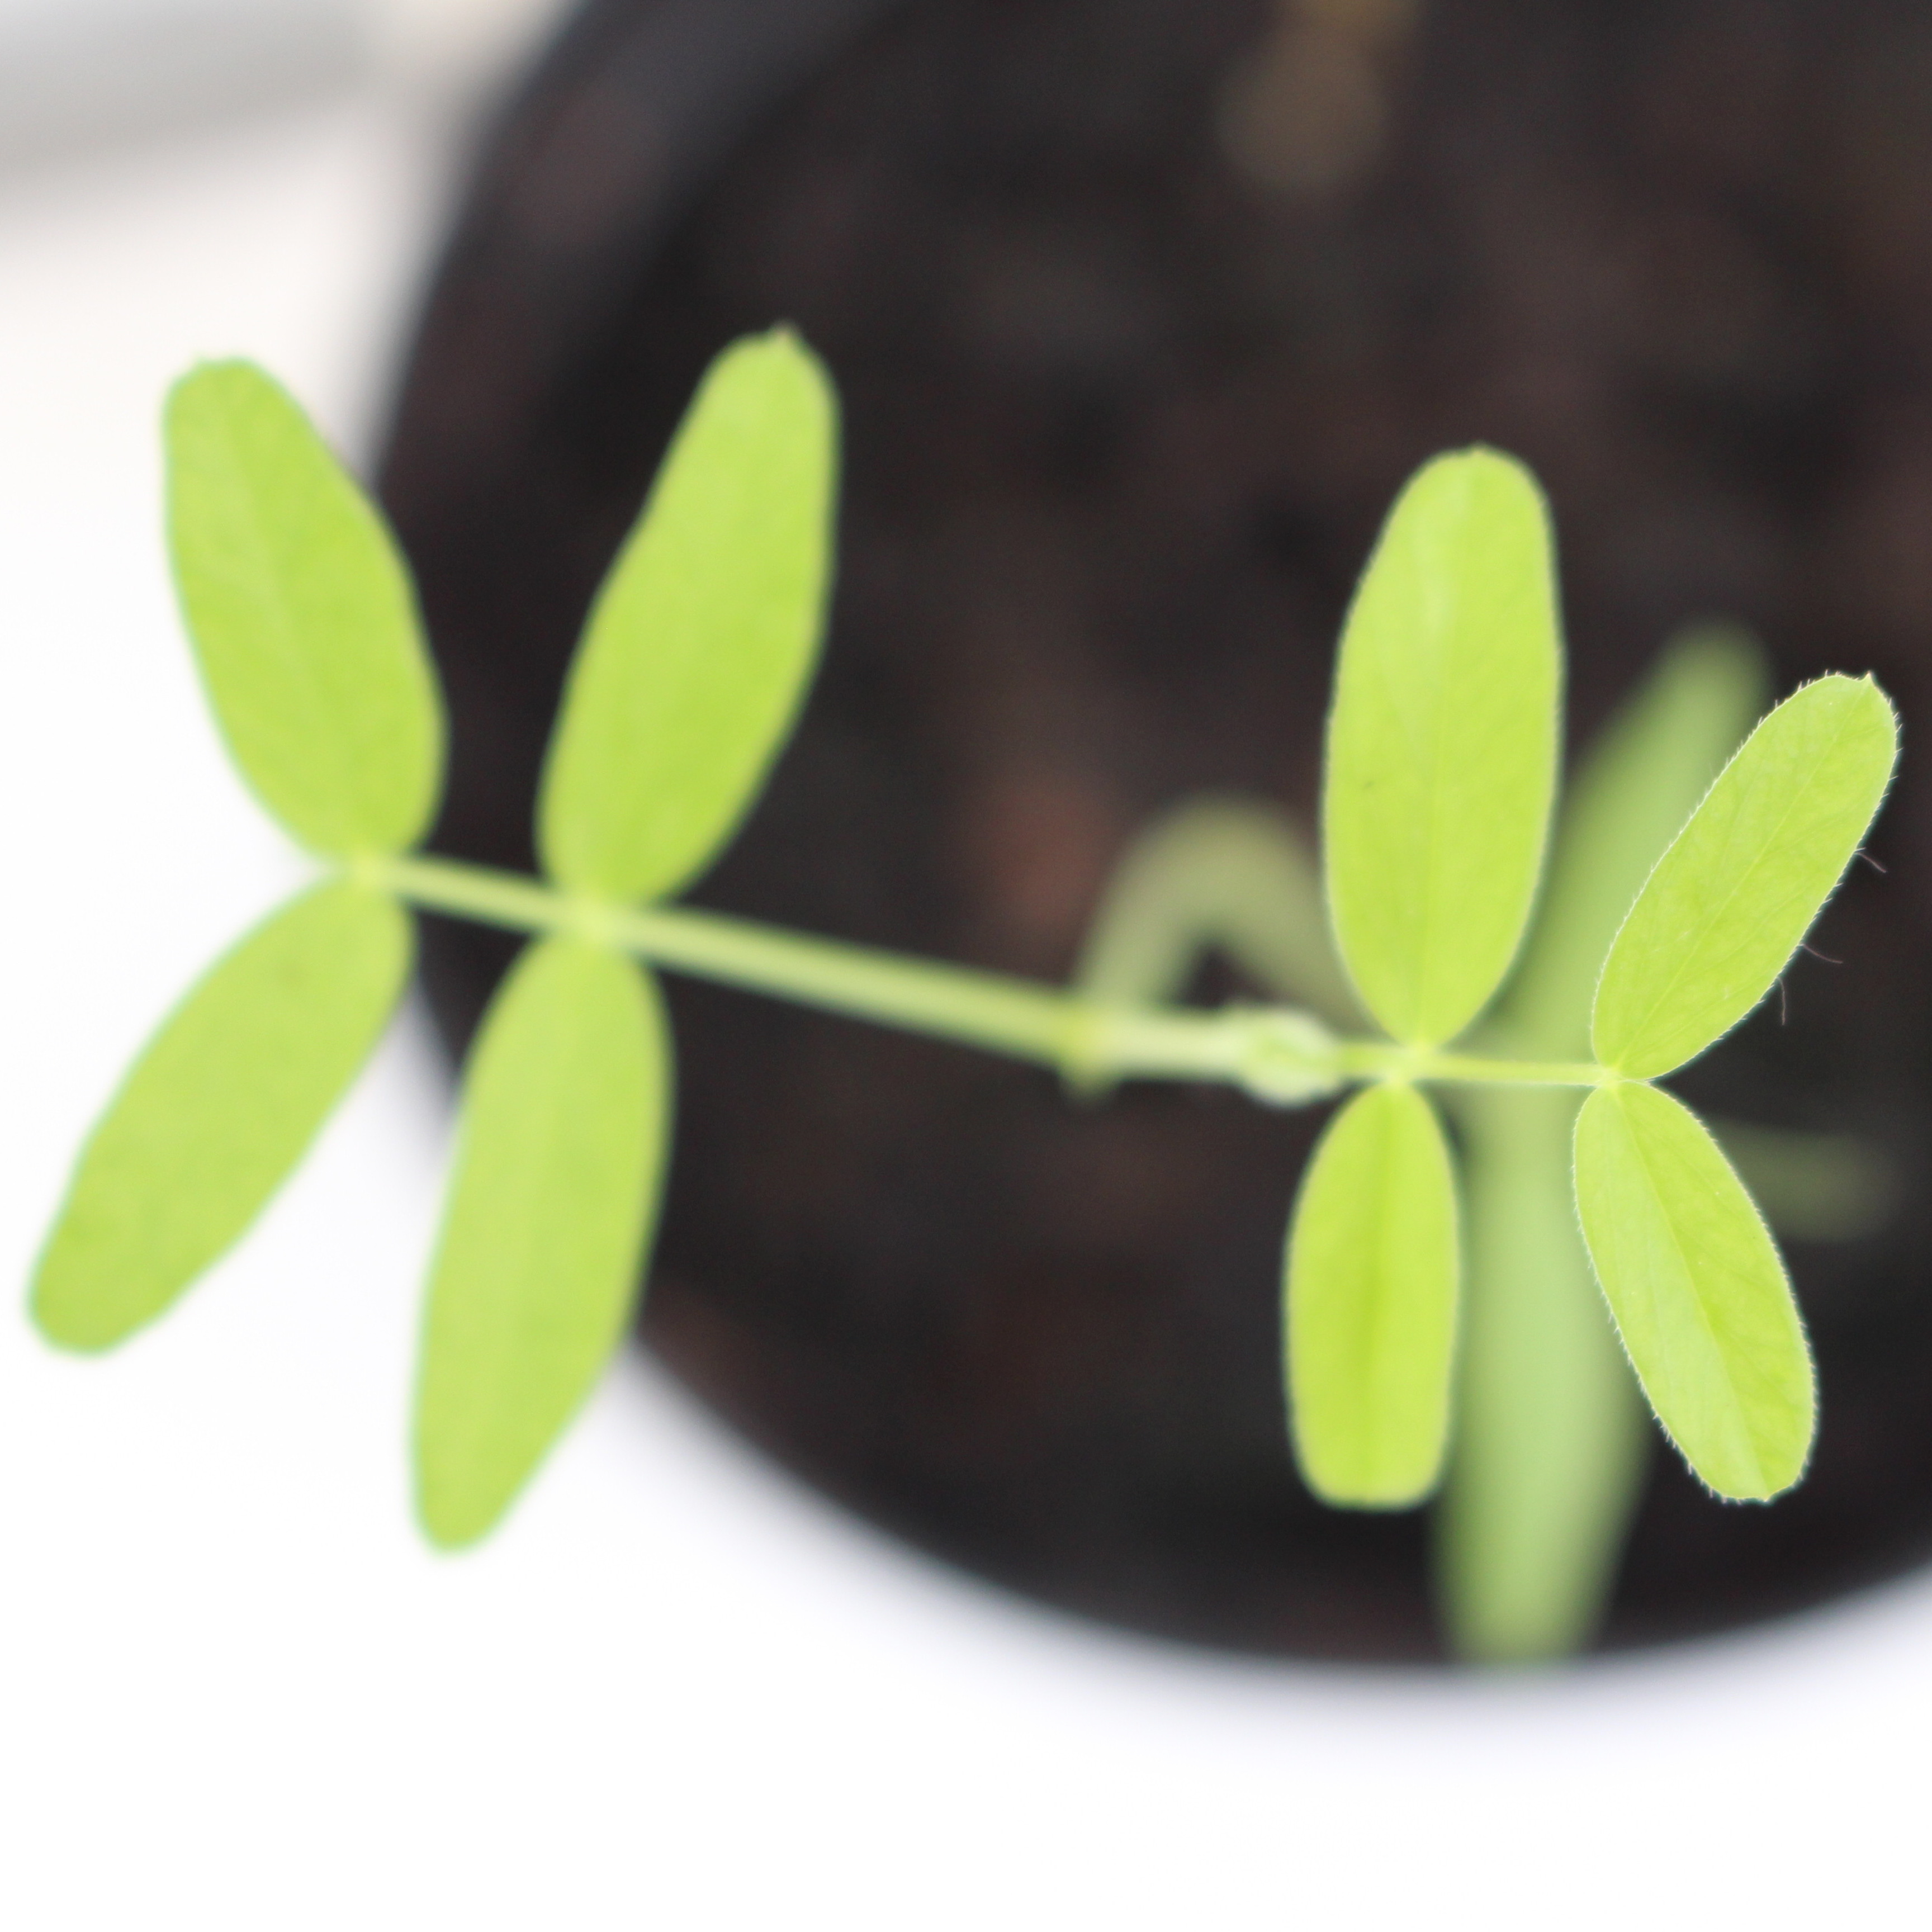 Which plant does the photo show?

Vicia sativa
